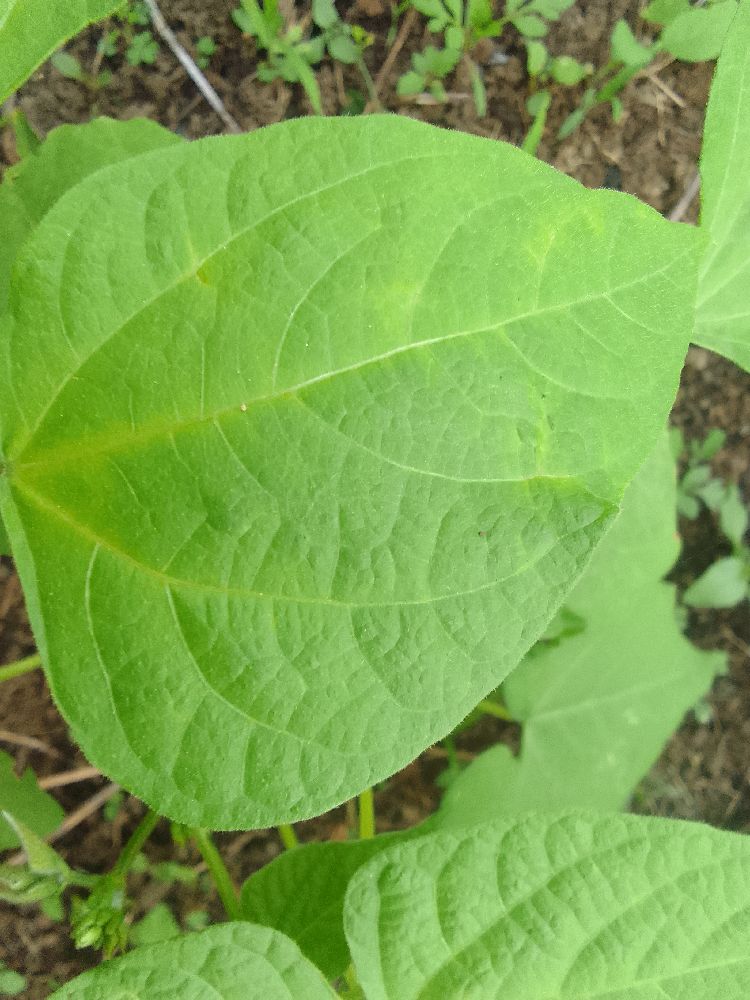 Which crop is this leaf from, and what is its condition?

common bean, healthy
